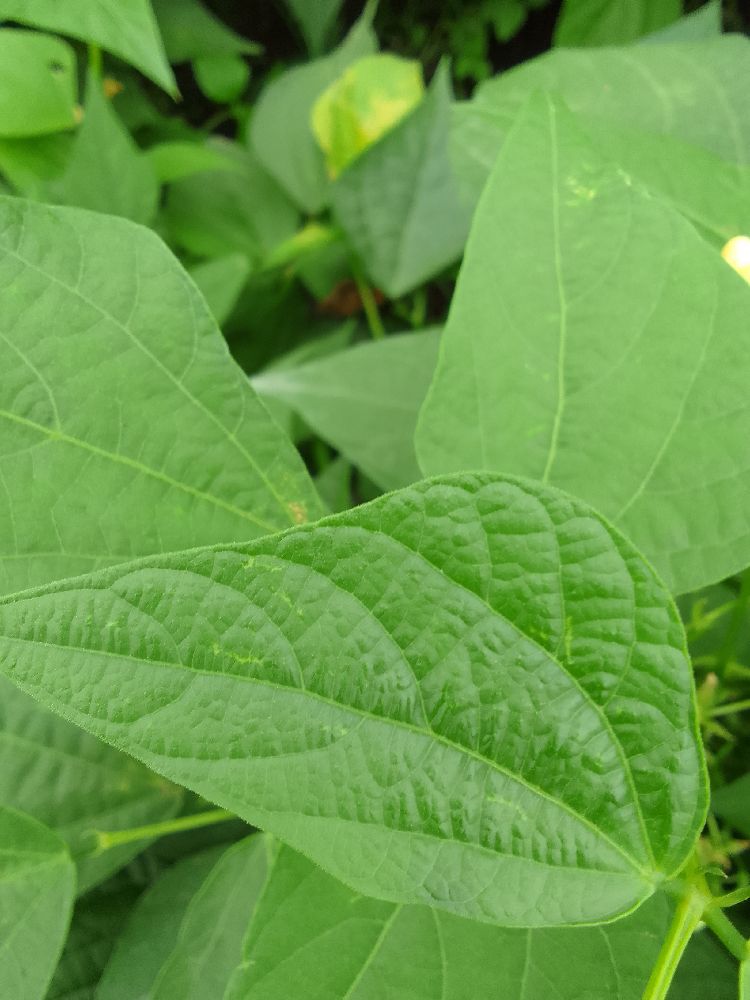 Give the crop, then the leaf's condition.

common bean, healthy
